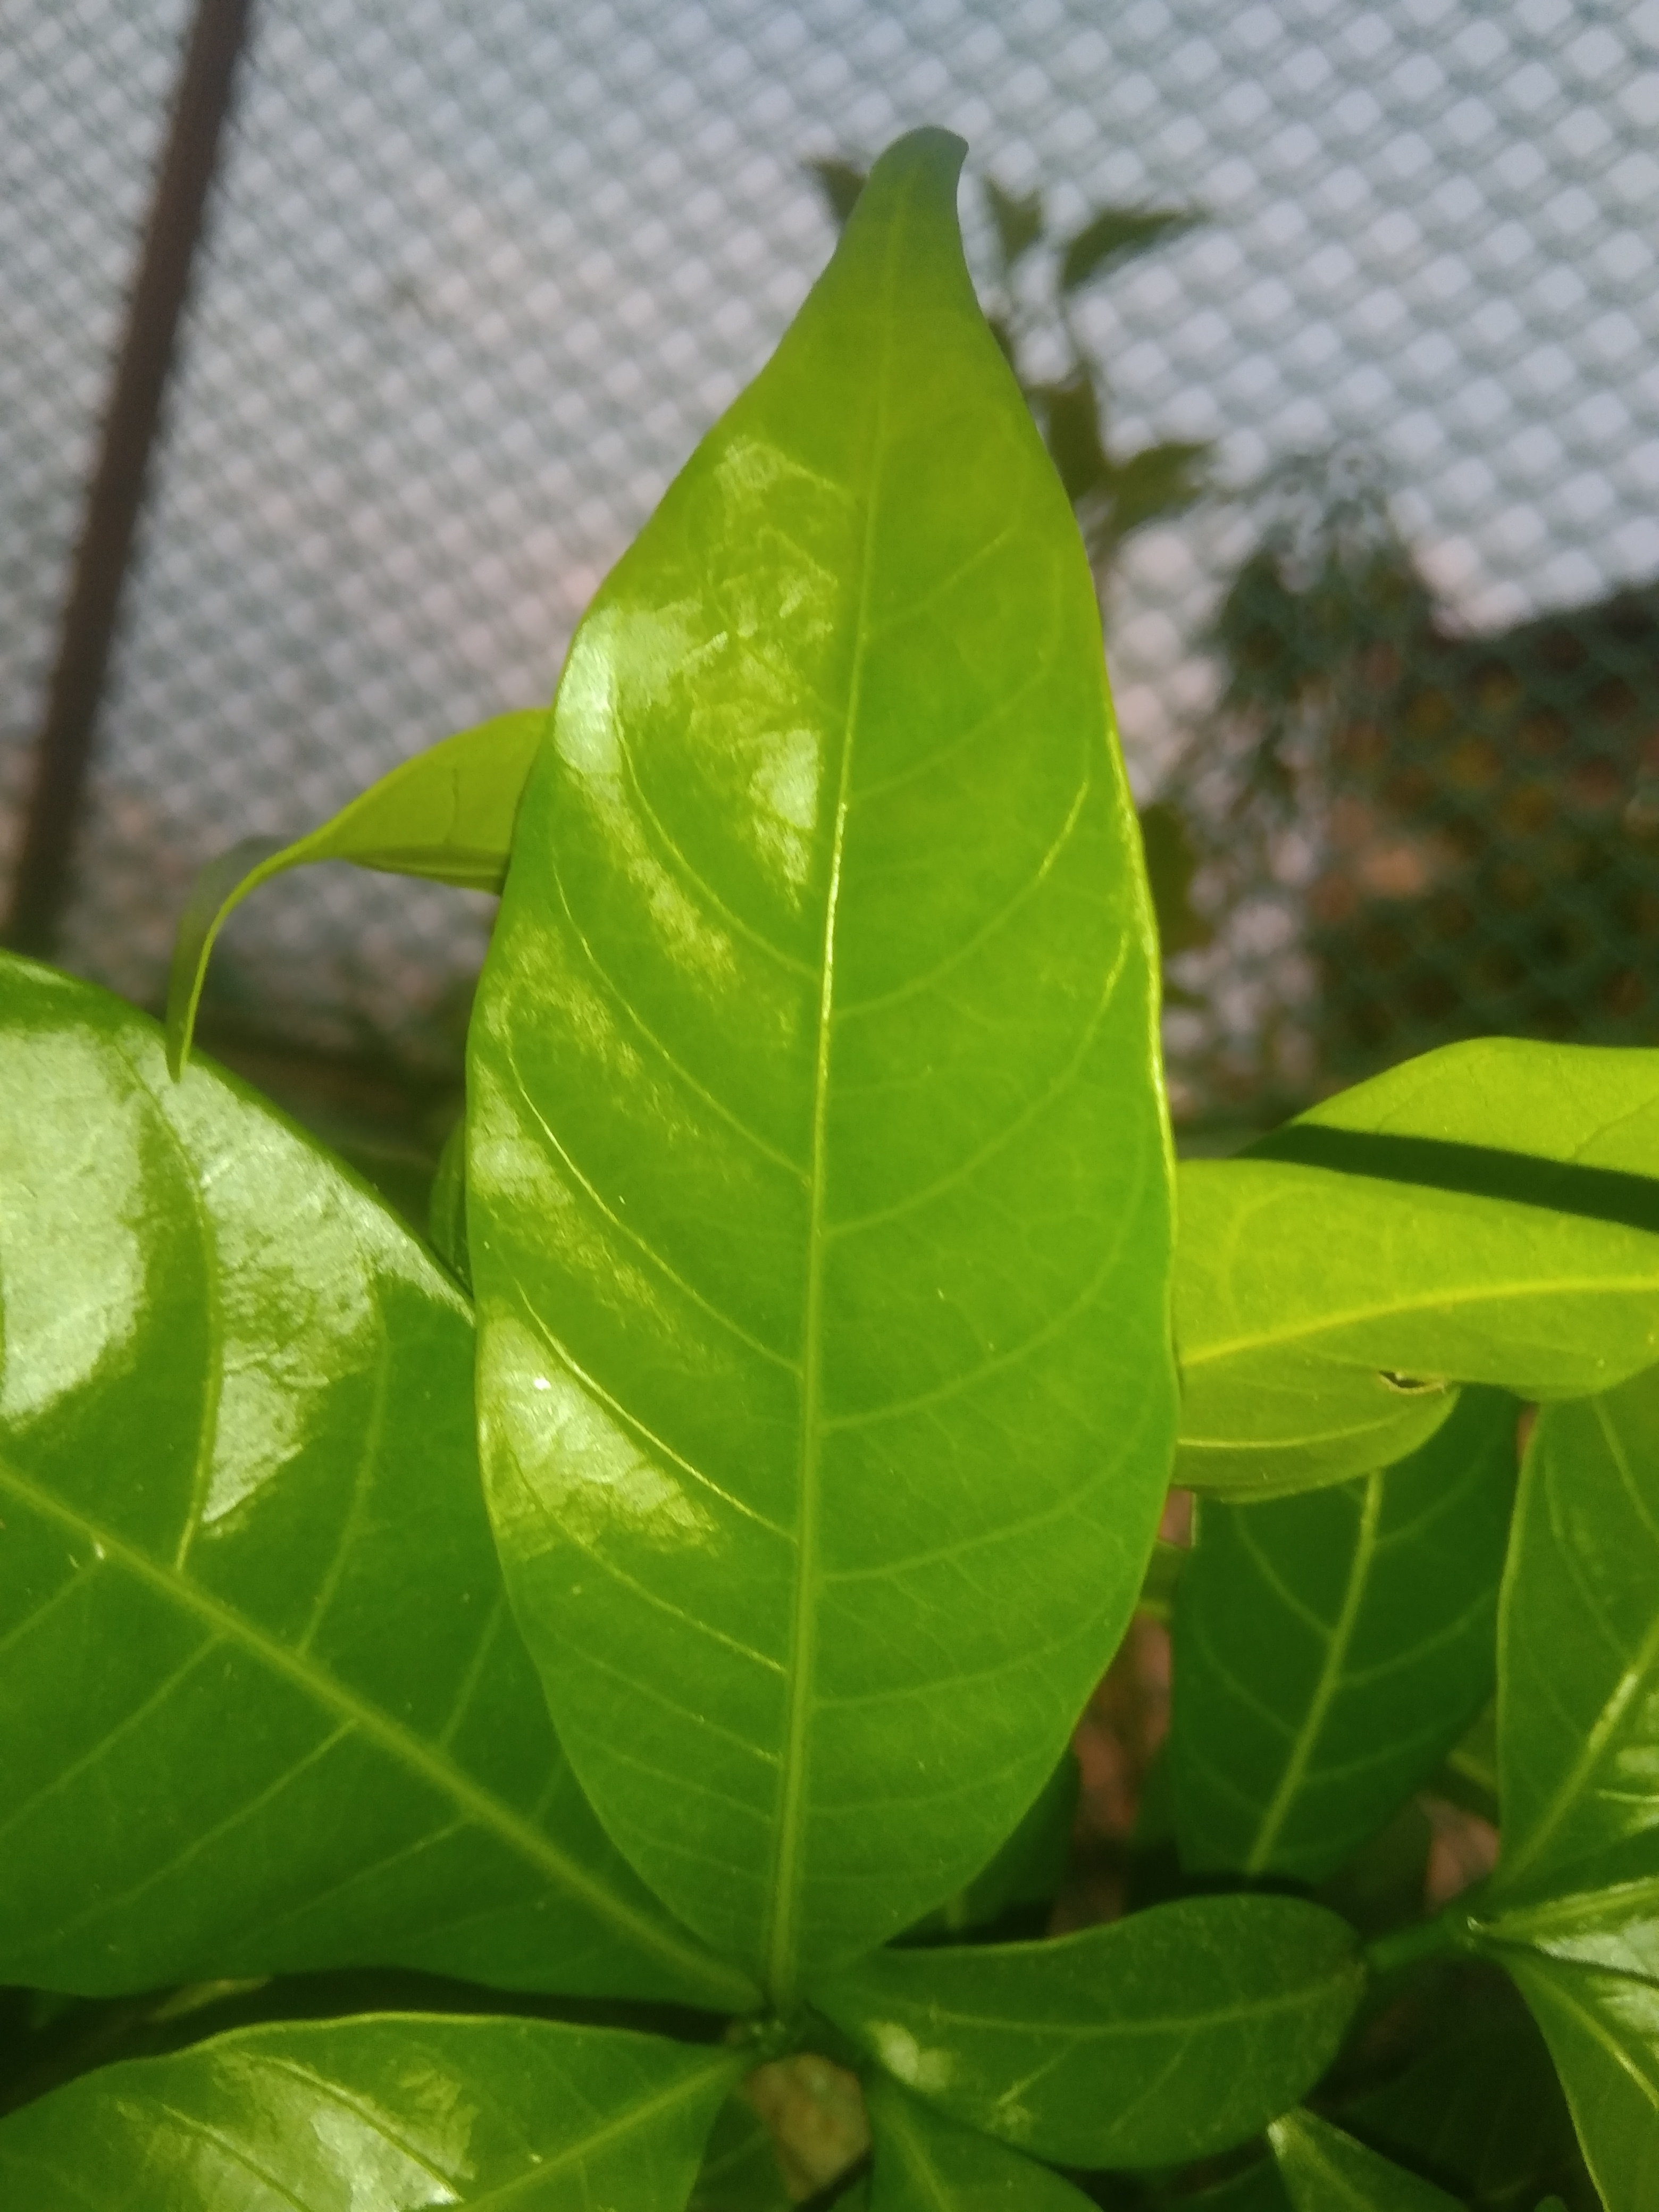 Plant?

togor
